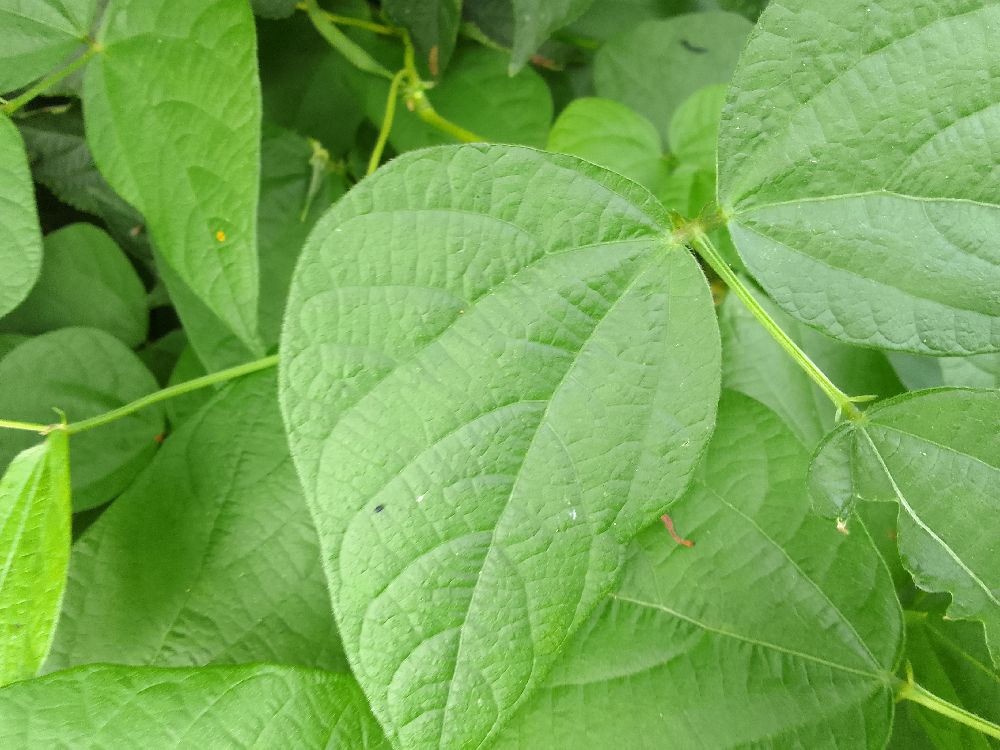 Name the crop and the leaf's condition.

common bean, healthy
